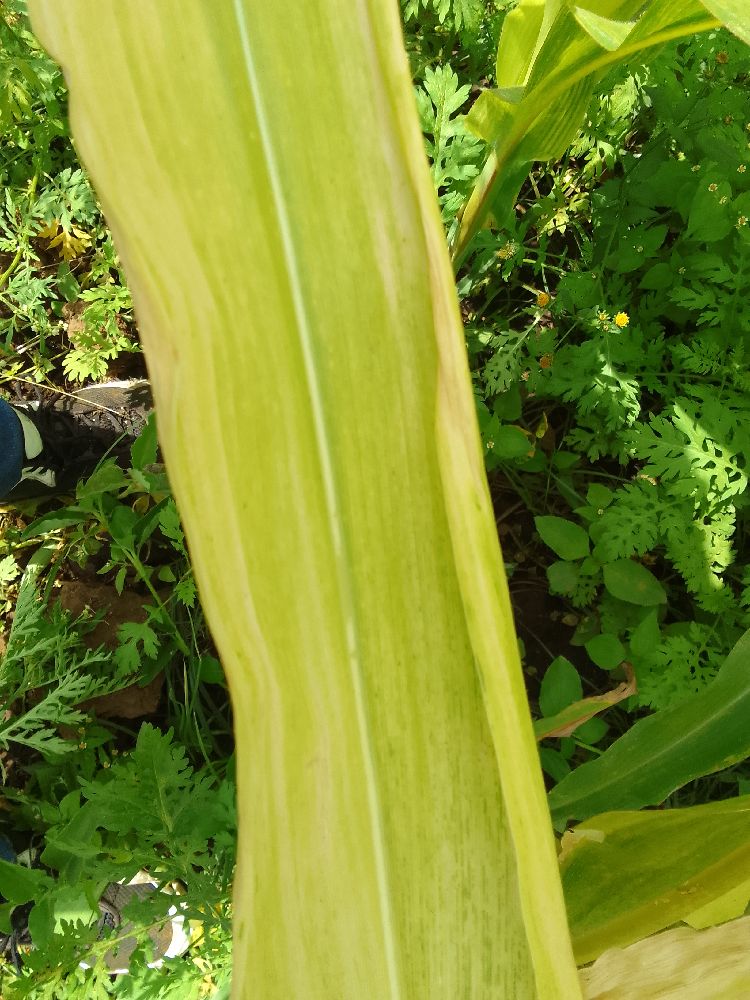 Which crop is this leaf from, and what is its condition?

maize, maize lethal necrosis
